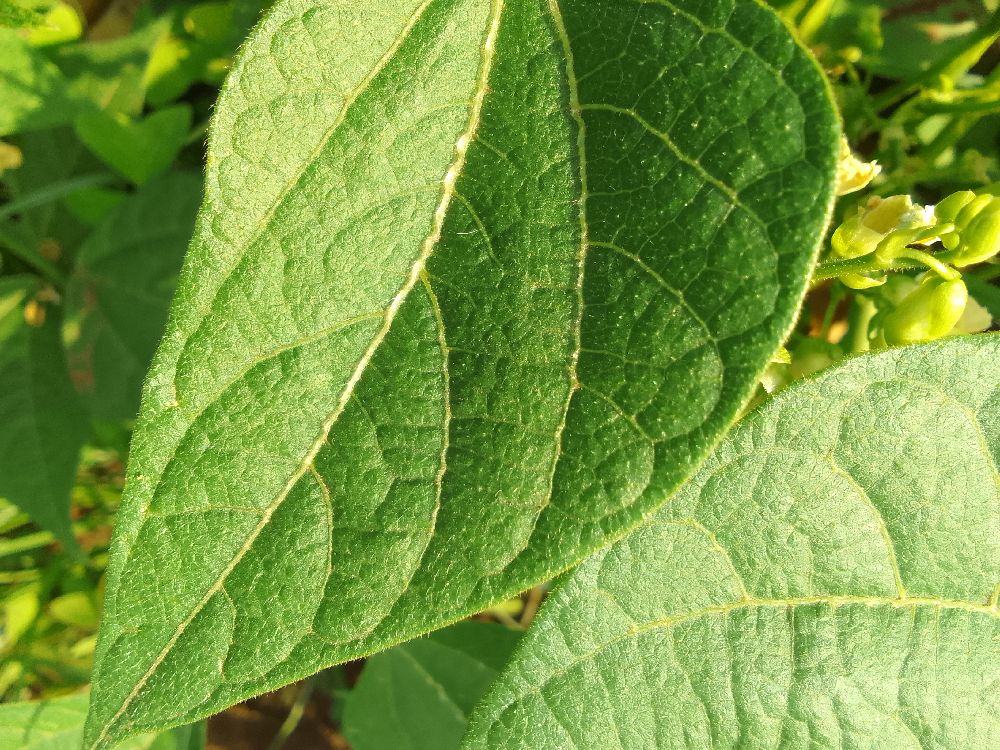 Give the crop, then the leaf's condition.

common bean, healthy
